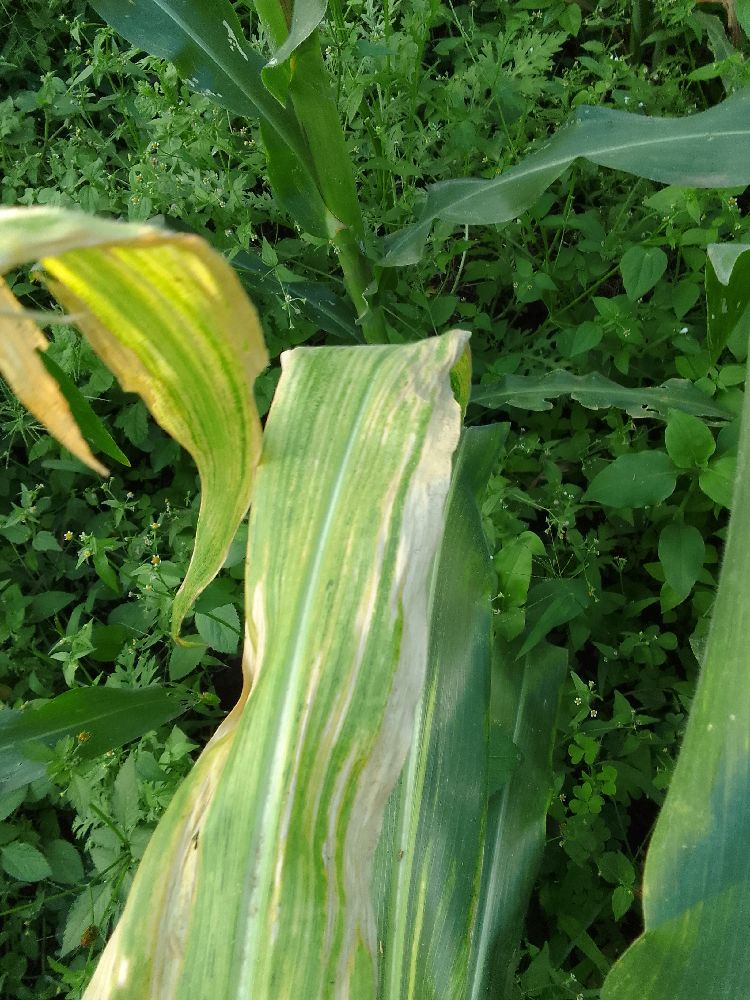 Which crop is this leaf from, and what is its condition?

maize, maize lethal necrosis
